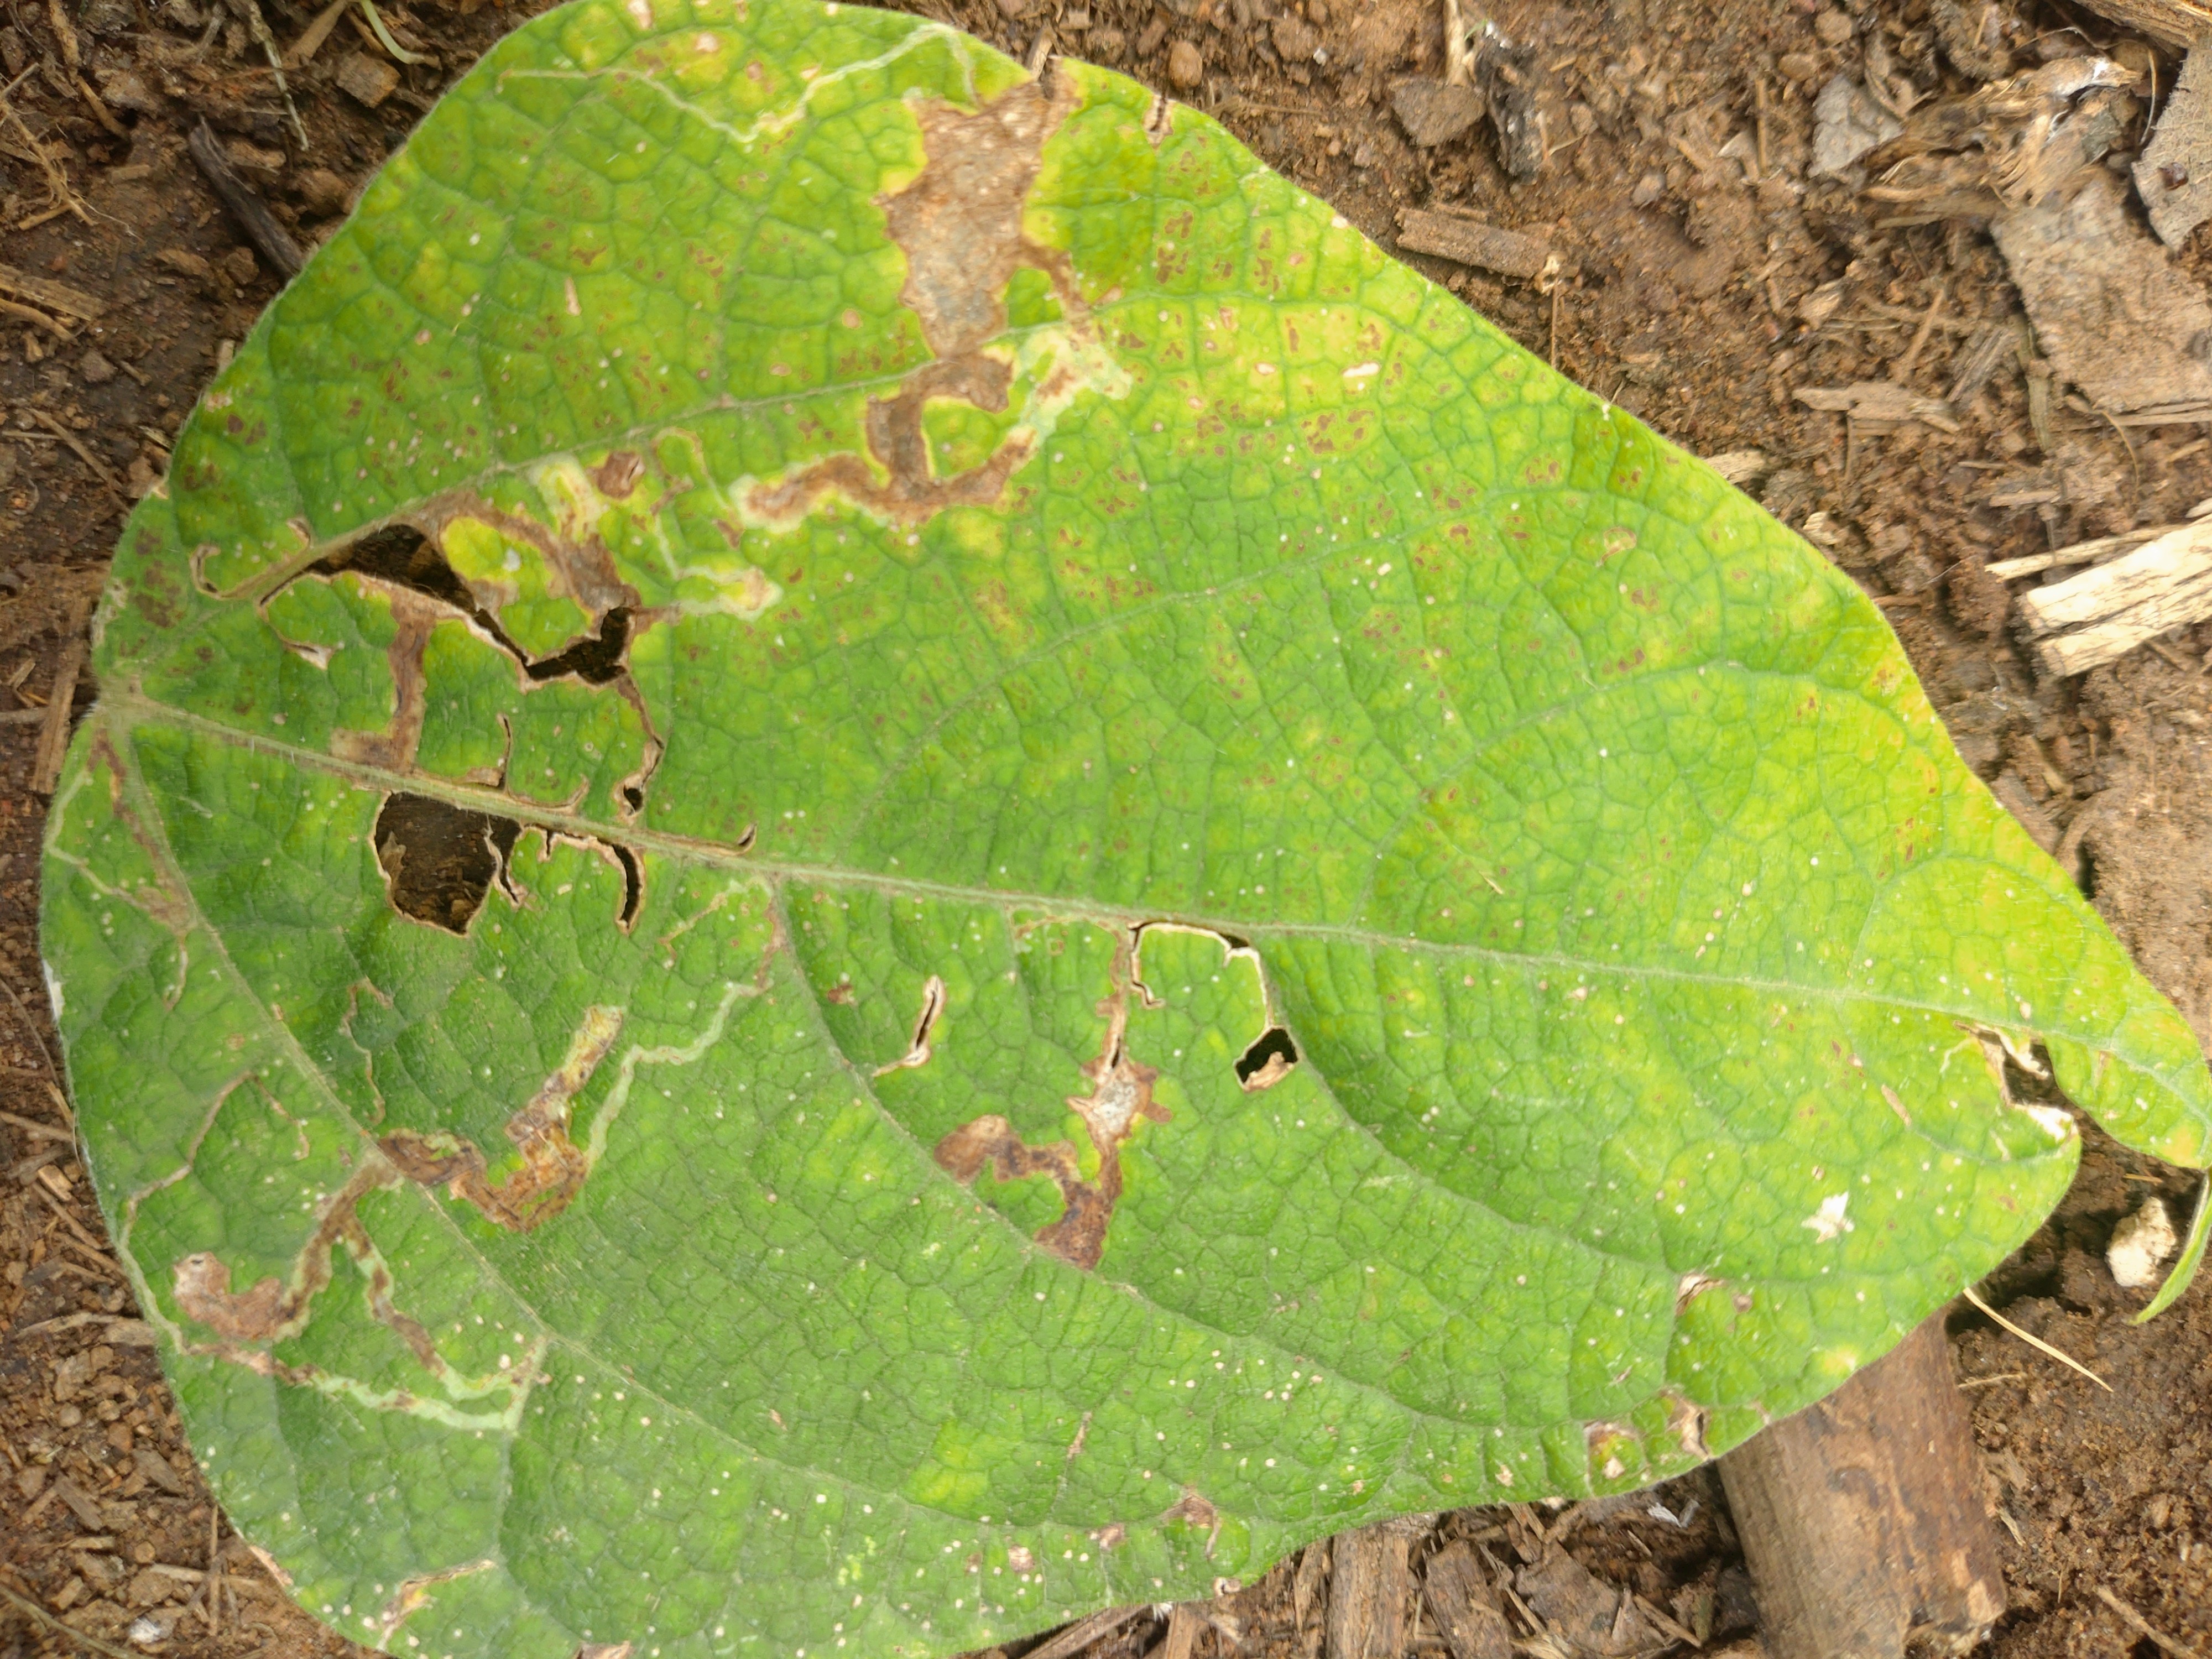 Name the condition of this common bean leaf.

rust
